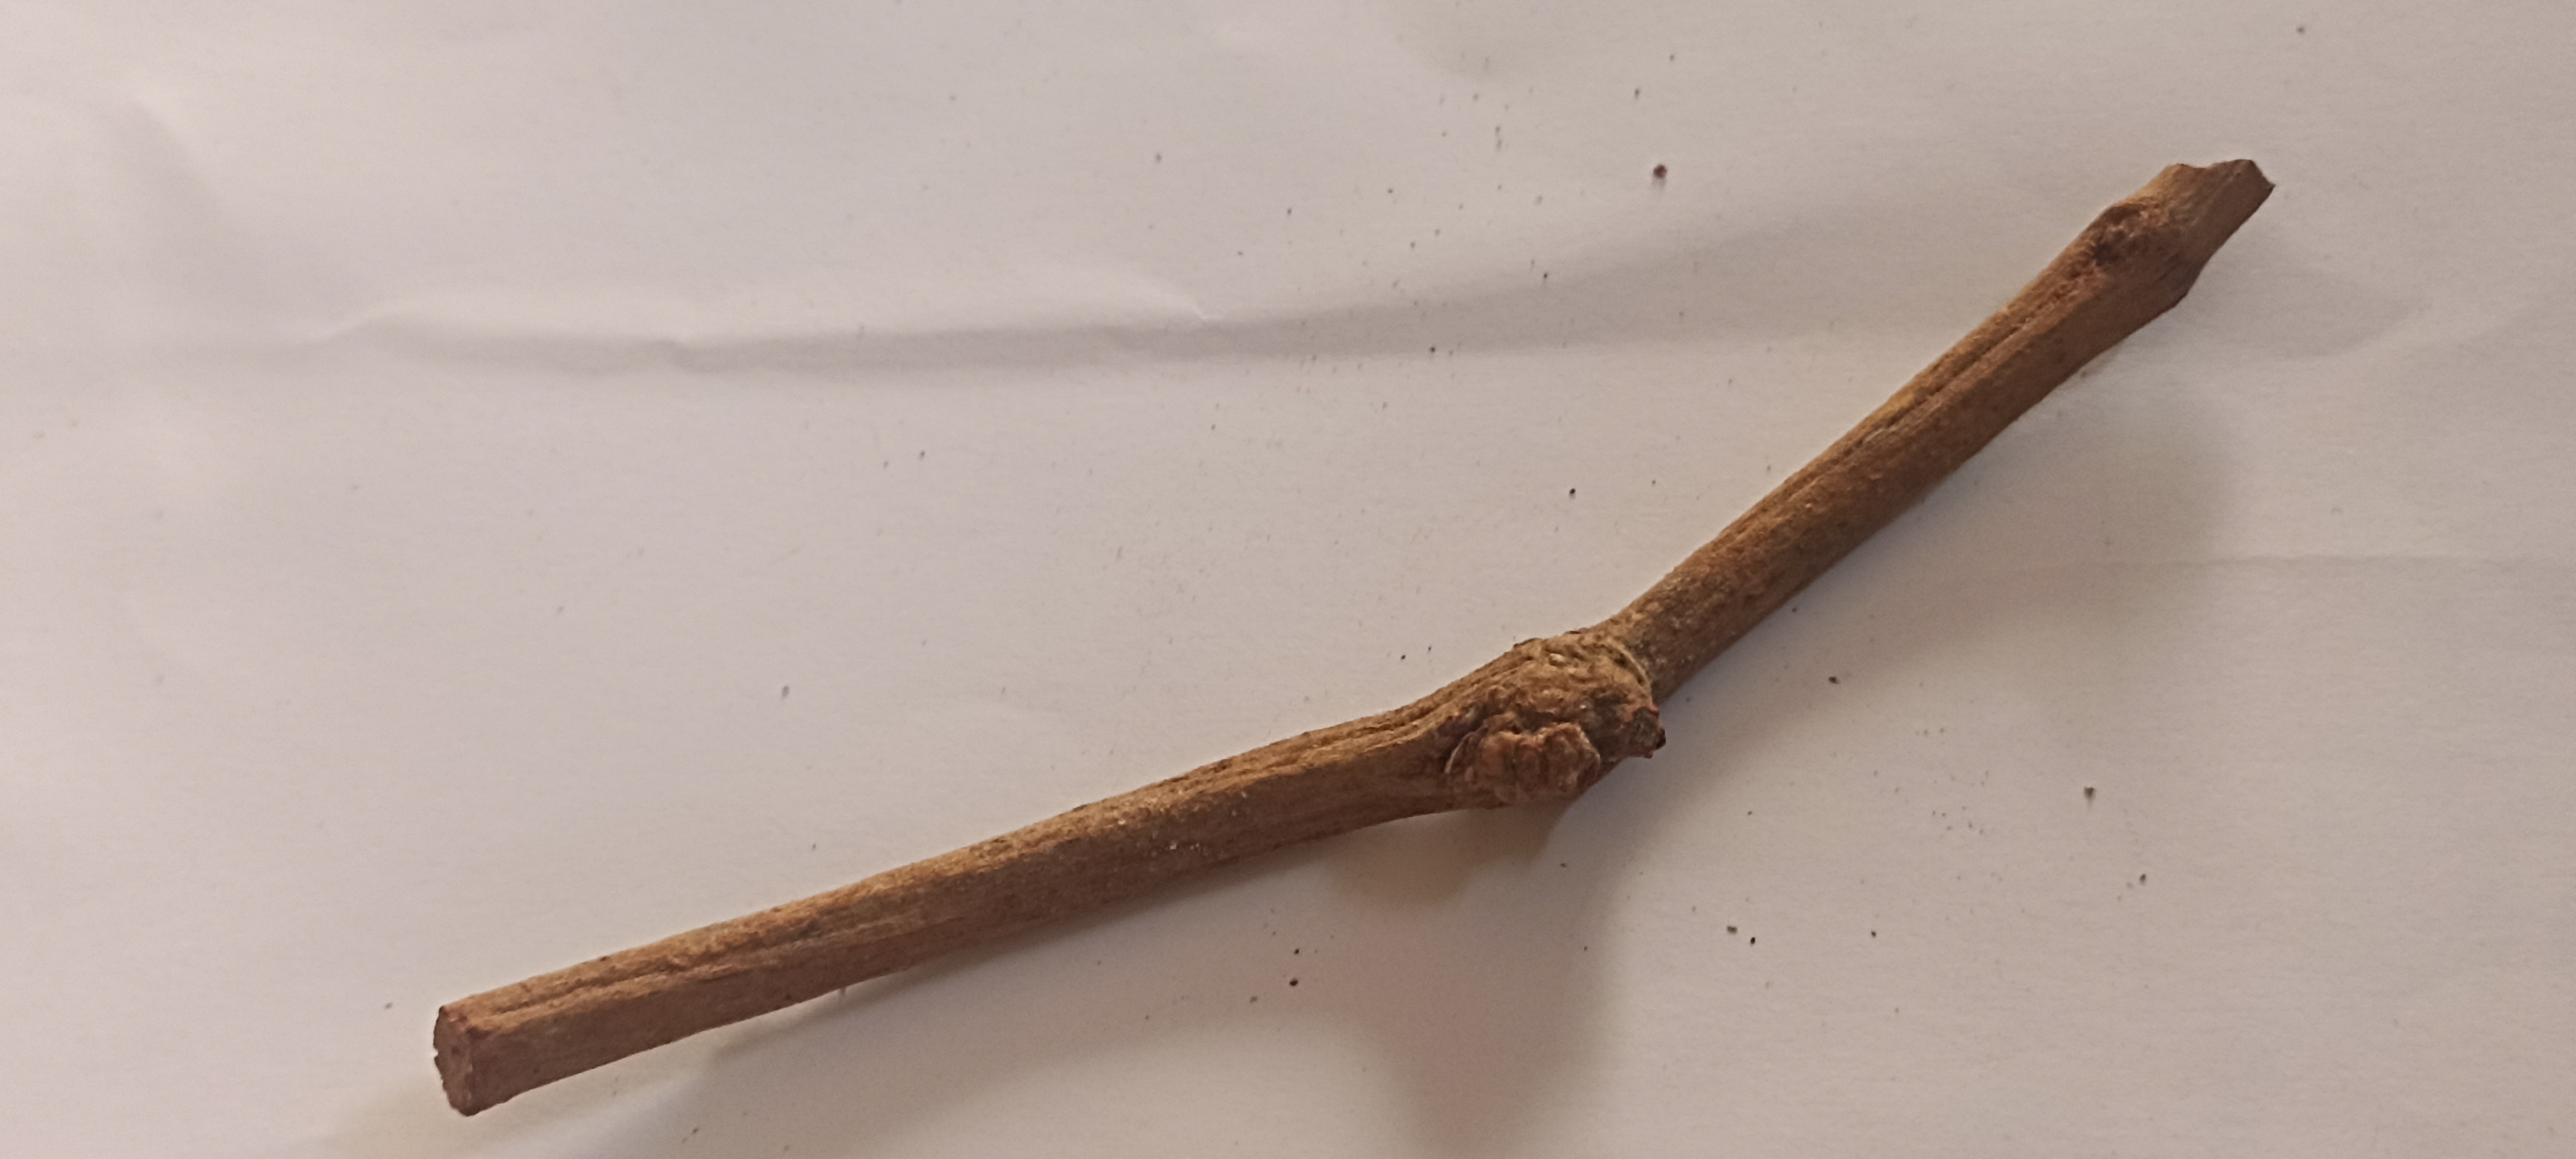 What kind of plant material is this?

manjistha
